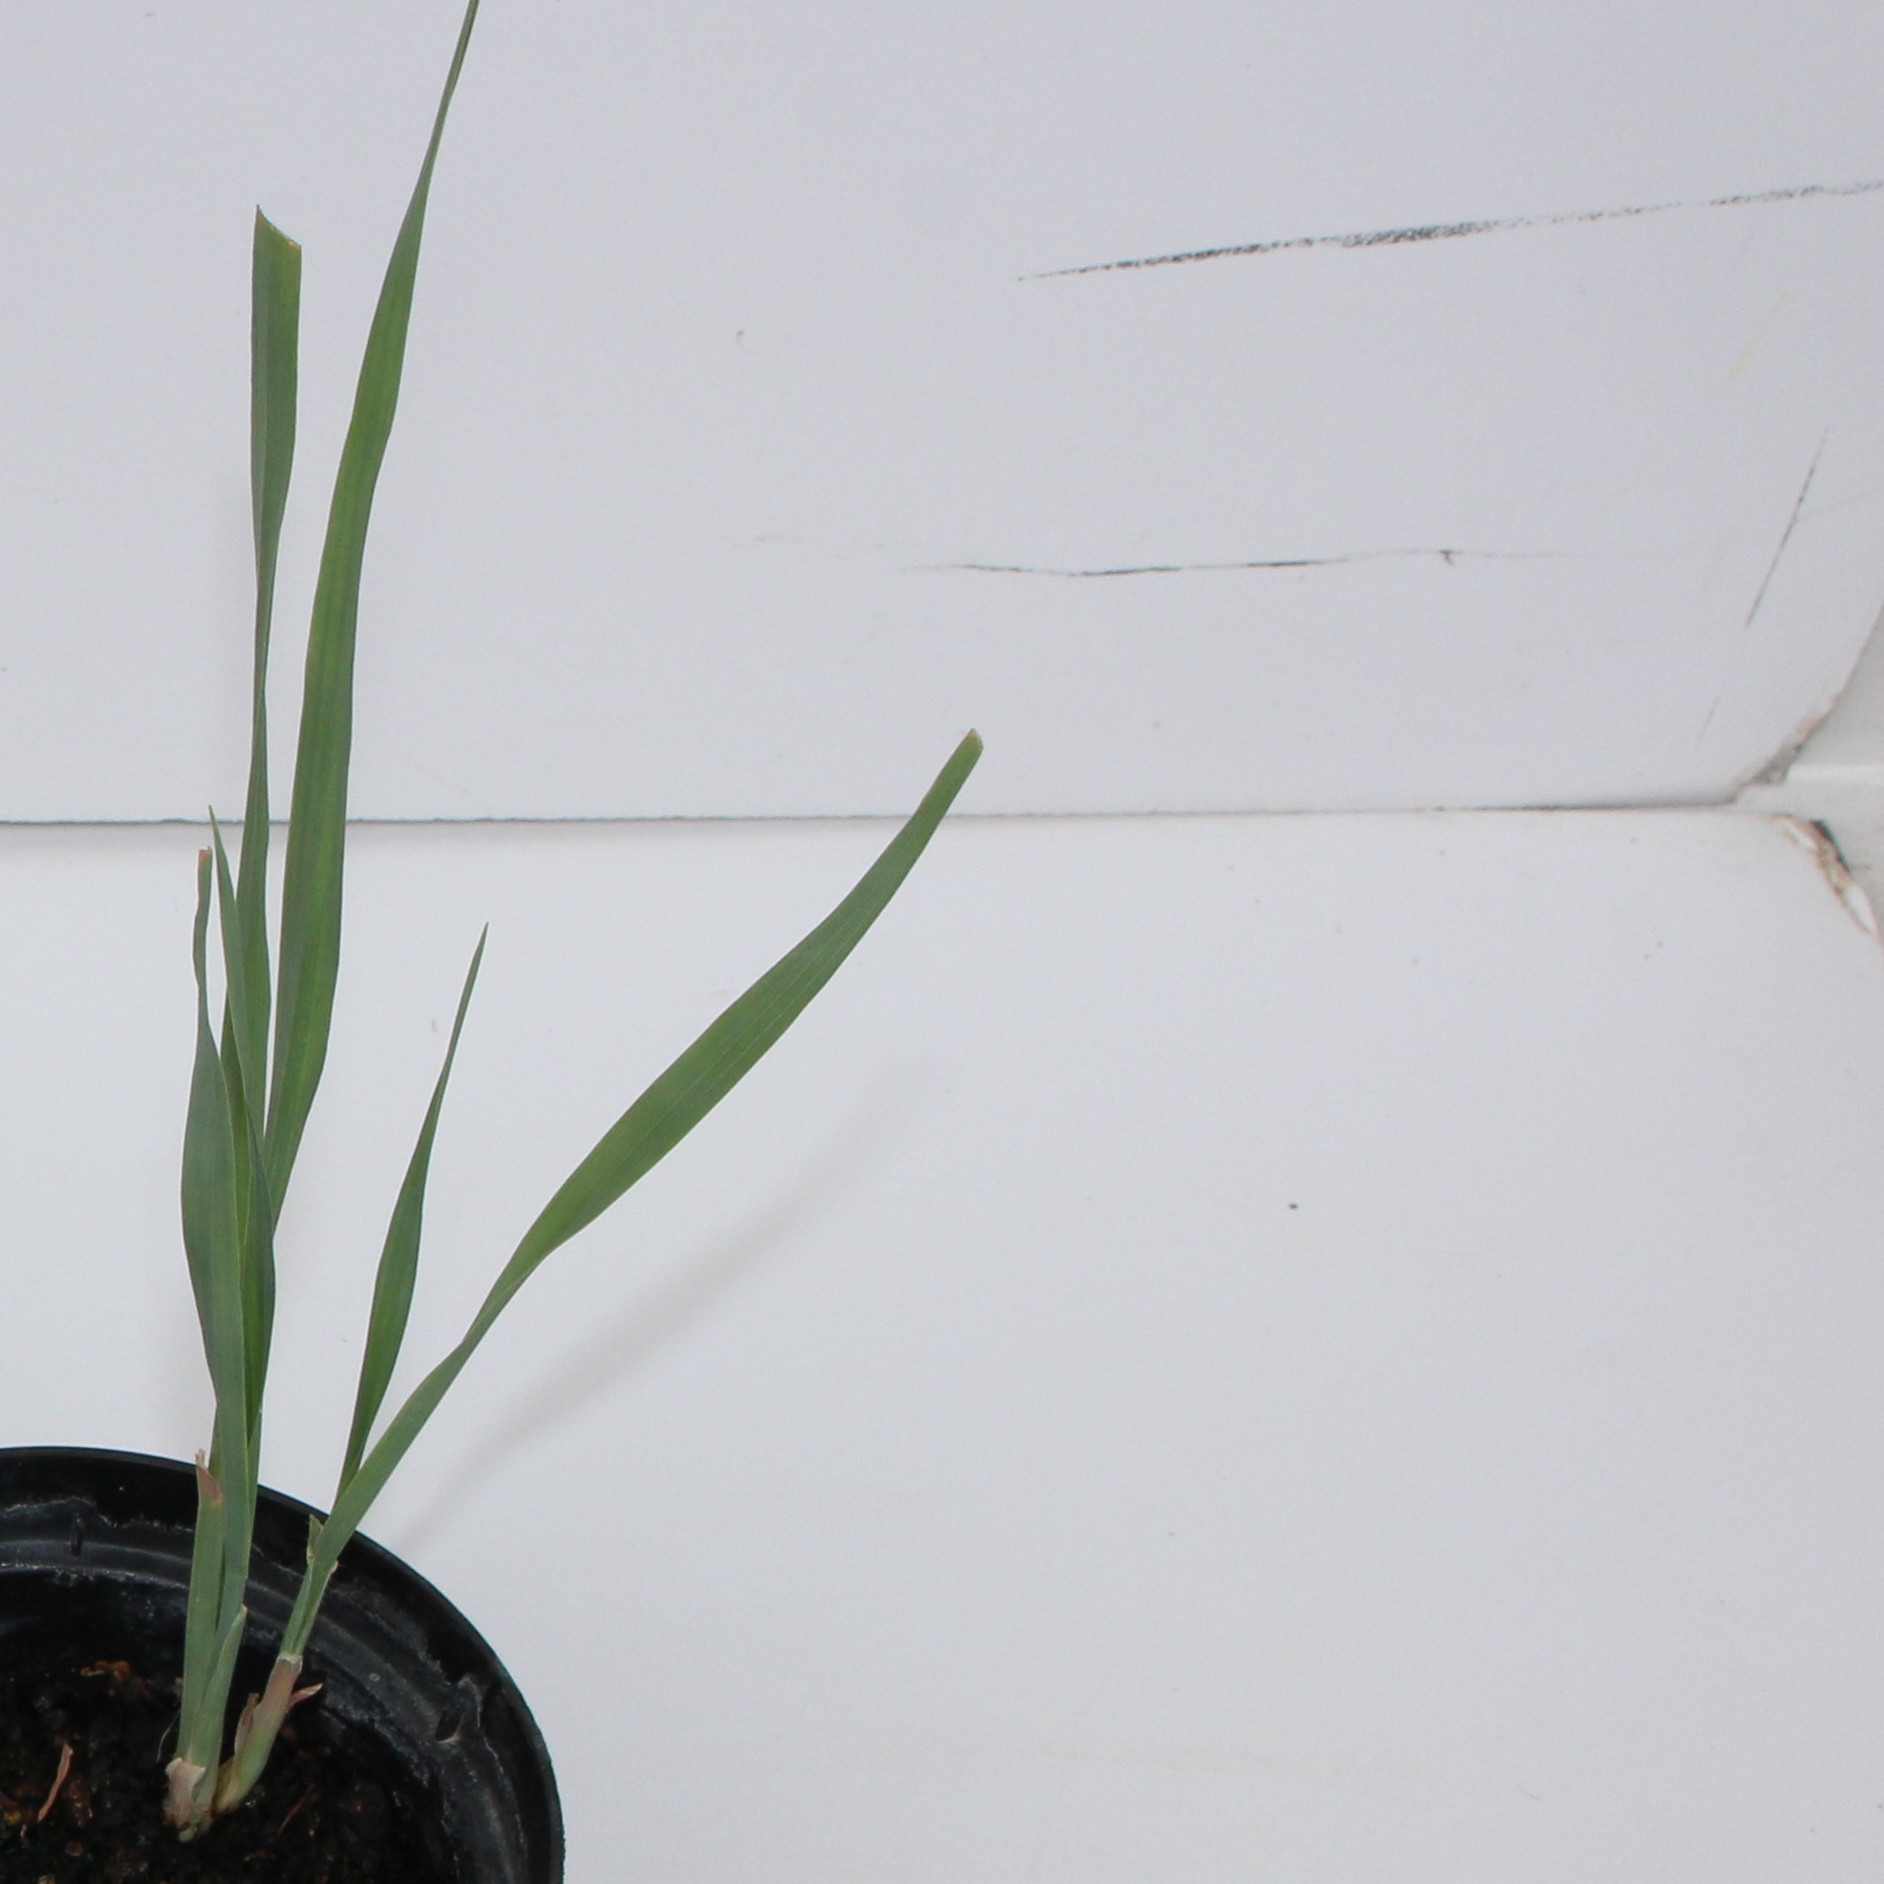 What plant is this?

Avena sterilis
